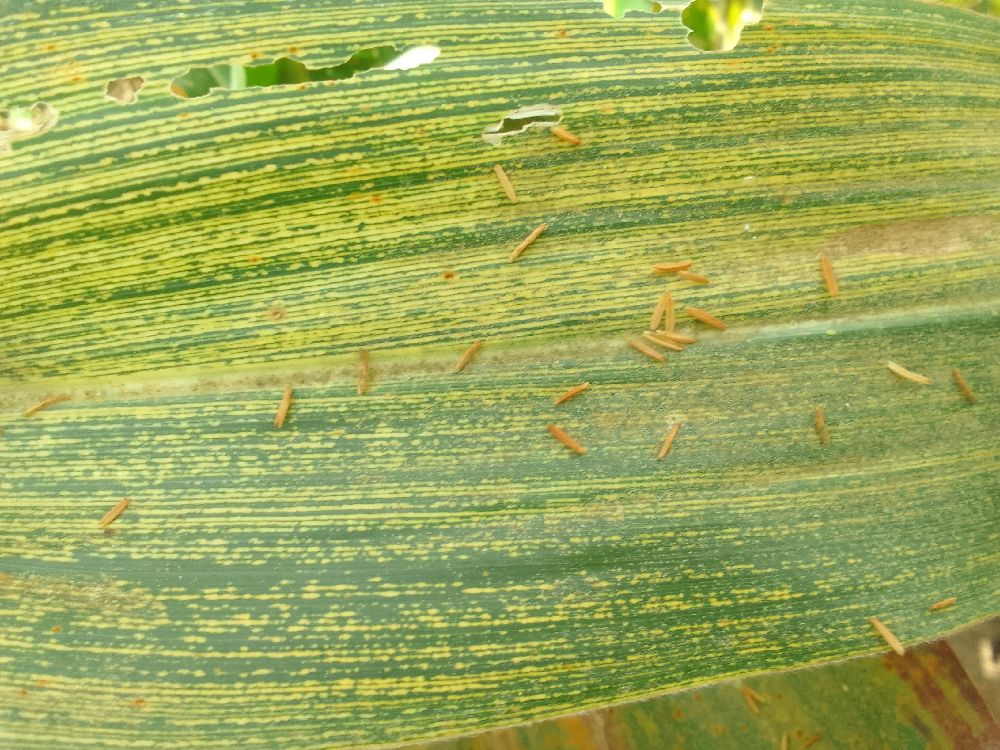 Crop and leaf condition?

maize, maize streak virus
